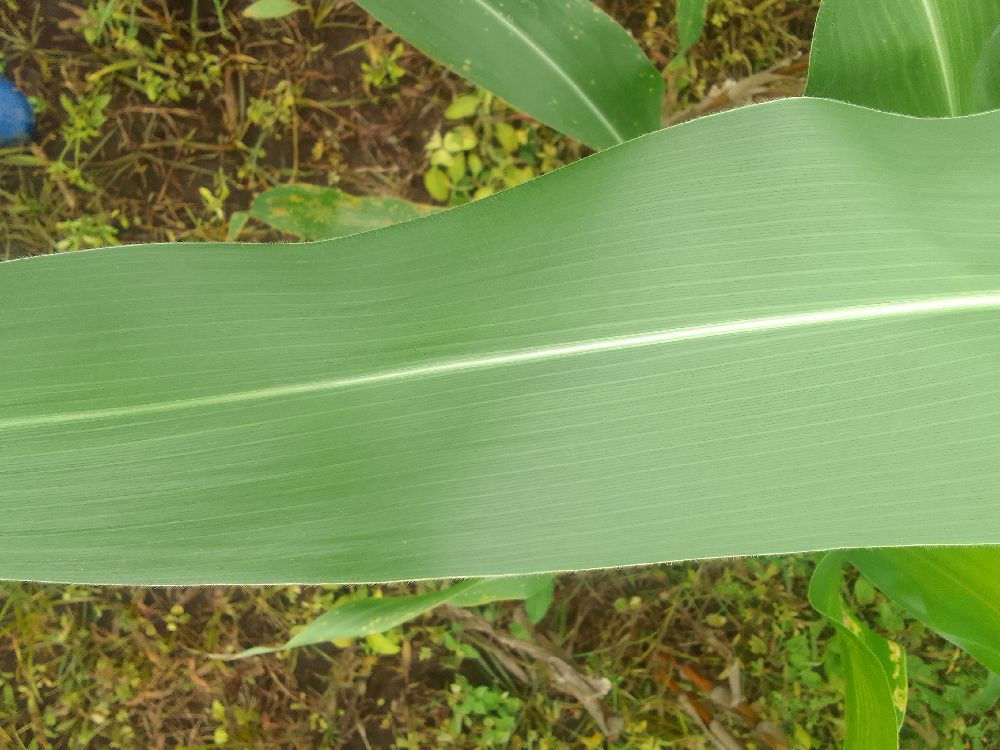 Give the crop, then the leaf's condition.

maize, healthy
